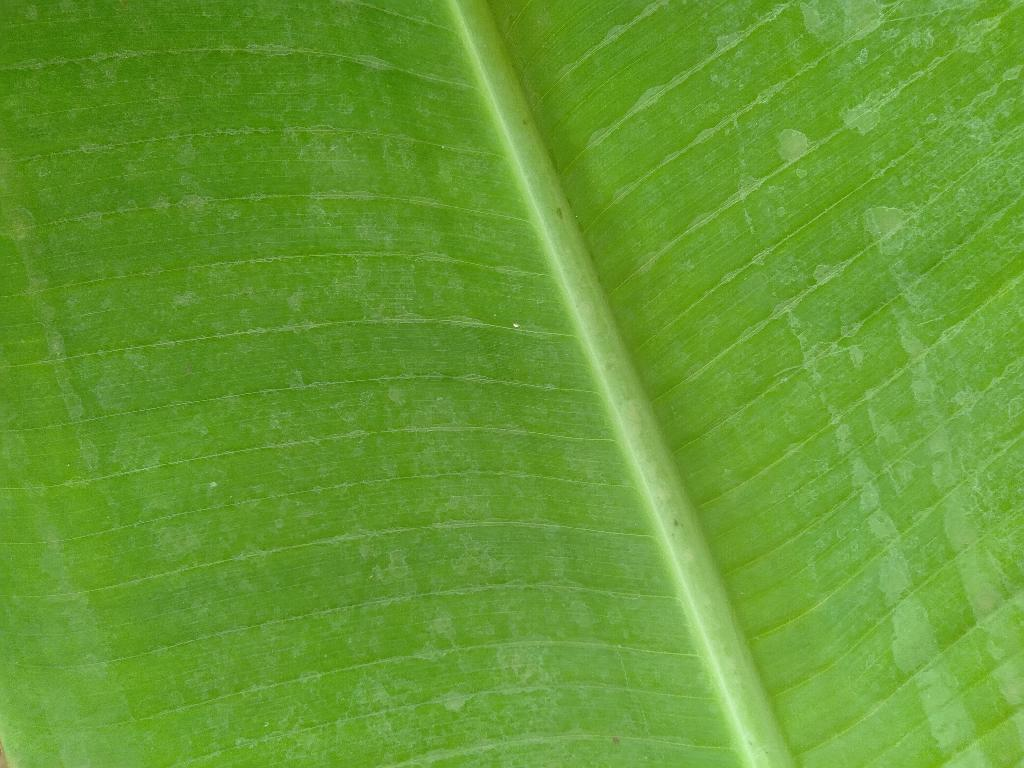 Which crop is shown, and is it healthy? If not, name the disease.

banana, healthy
